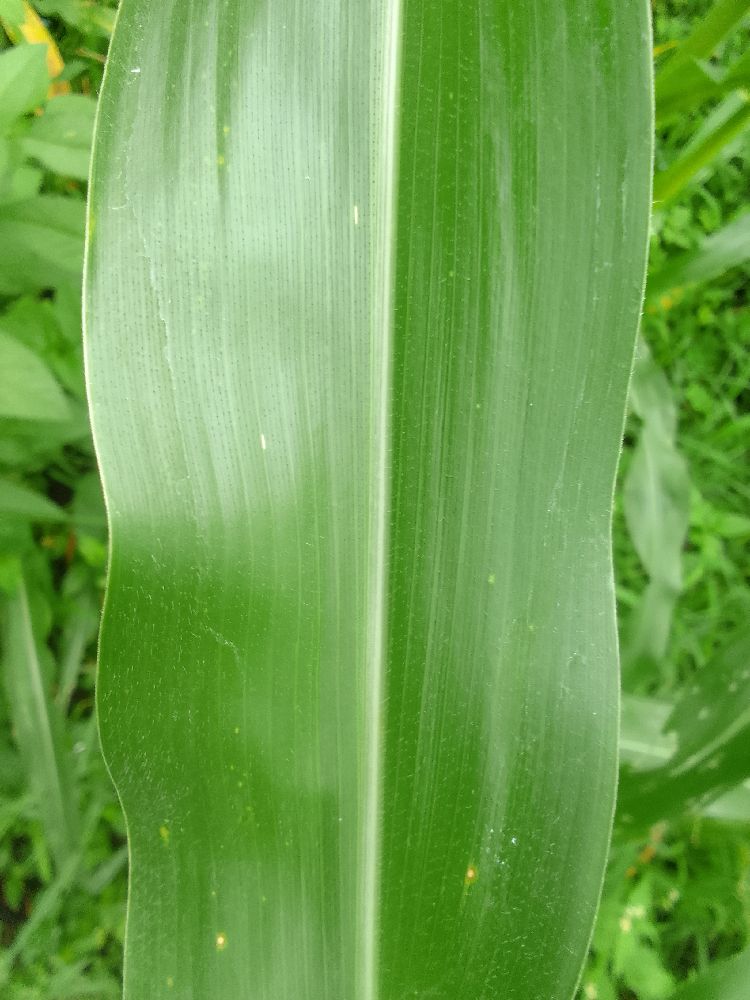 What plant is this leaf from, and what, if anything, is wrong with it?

maize, healthy
